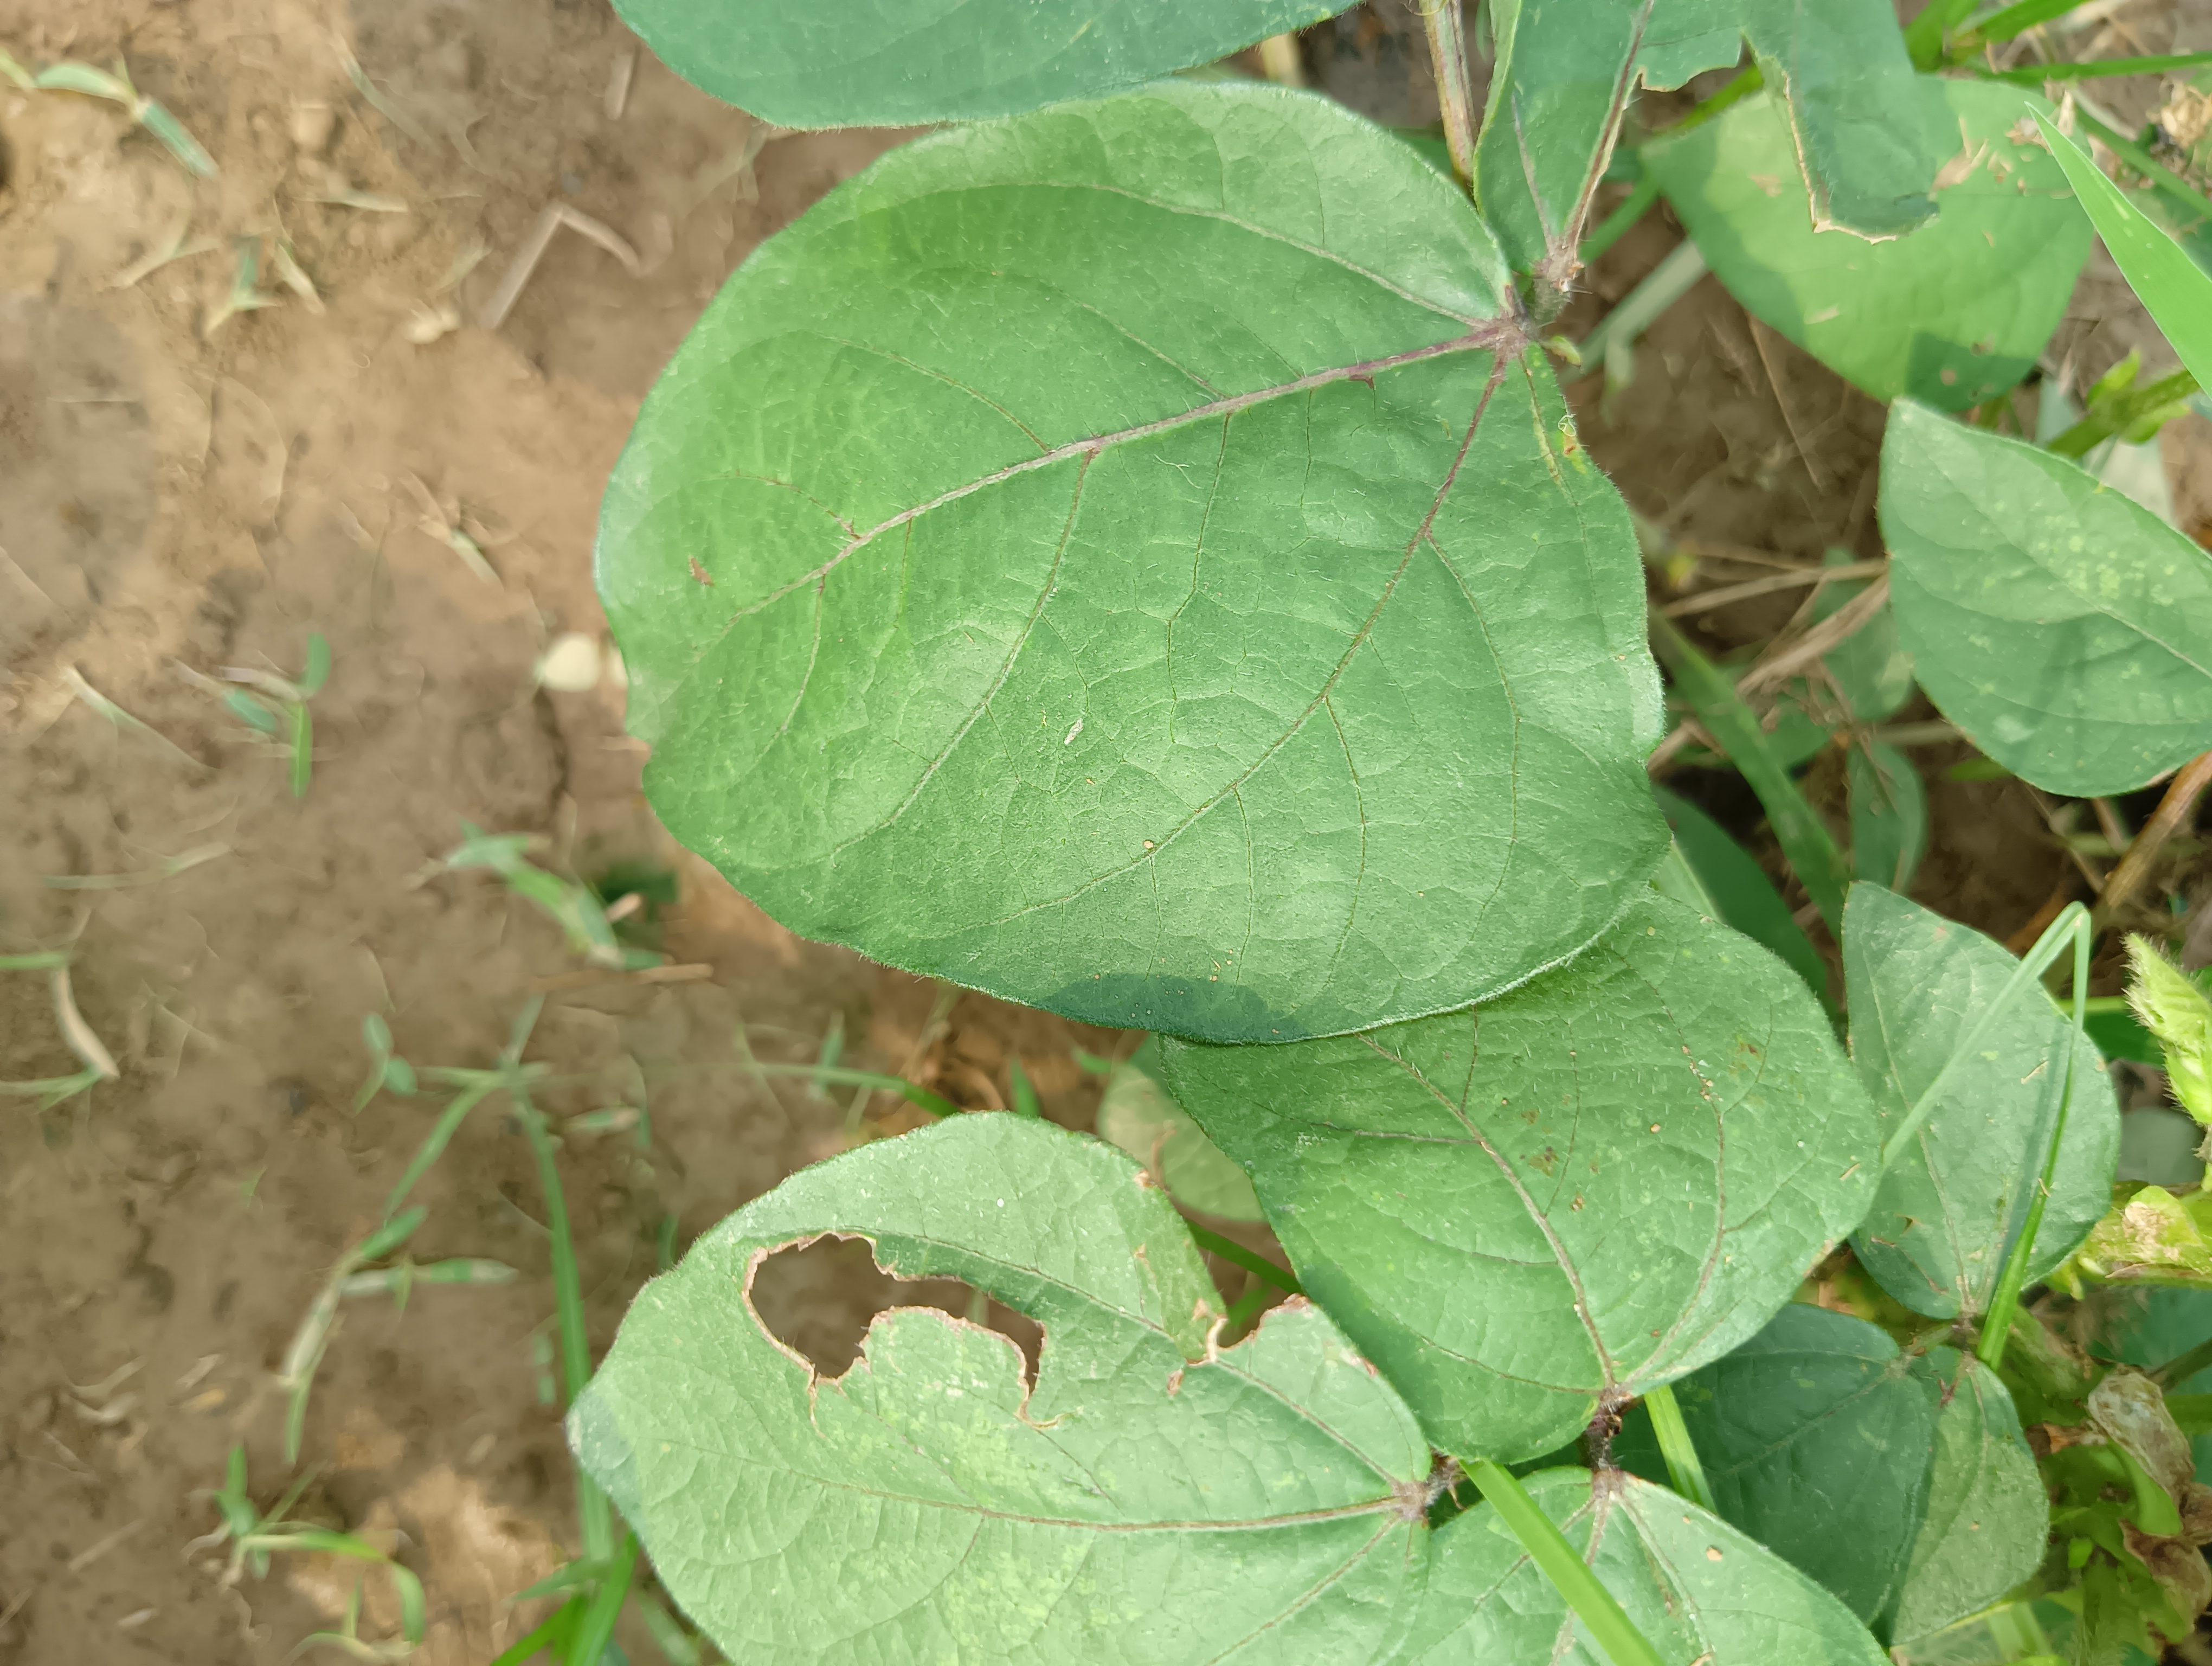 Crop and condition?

mungbean, healthy
